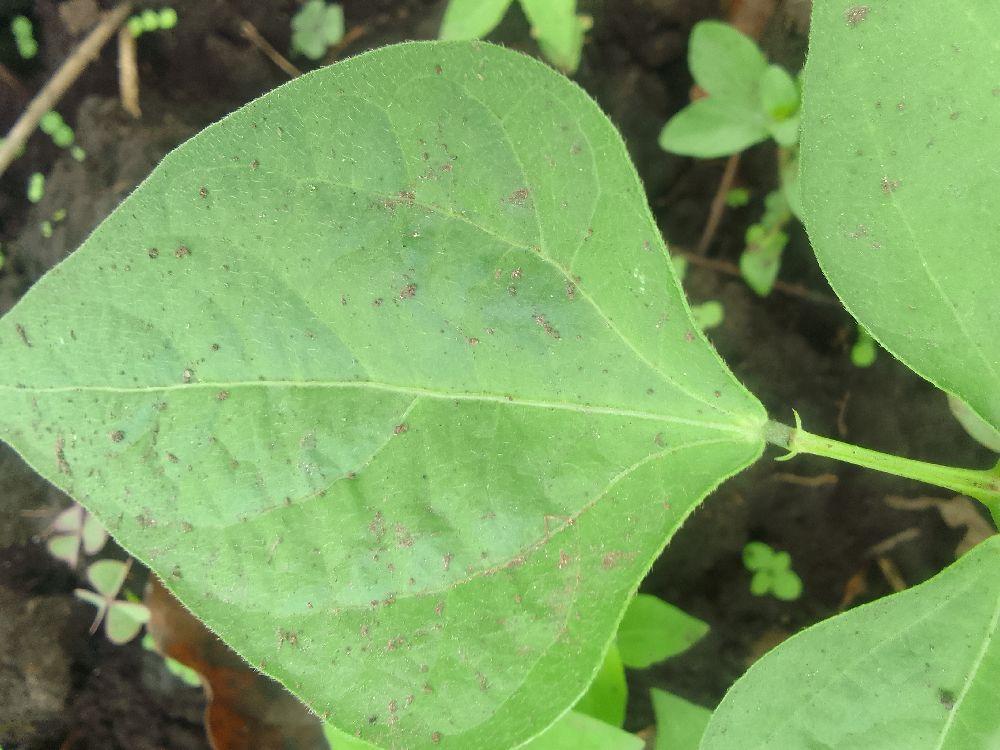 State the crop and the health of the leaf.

common bean, healthy
